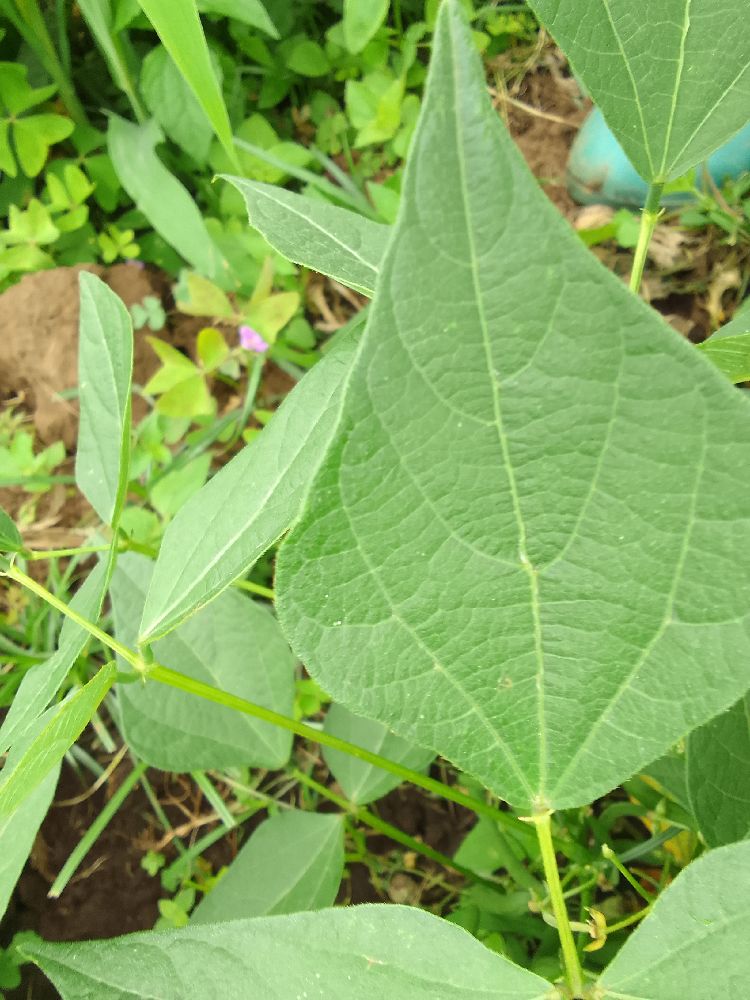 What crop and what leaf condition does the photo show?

common bean, healthy
